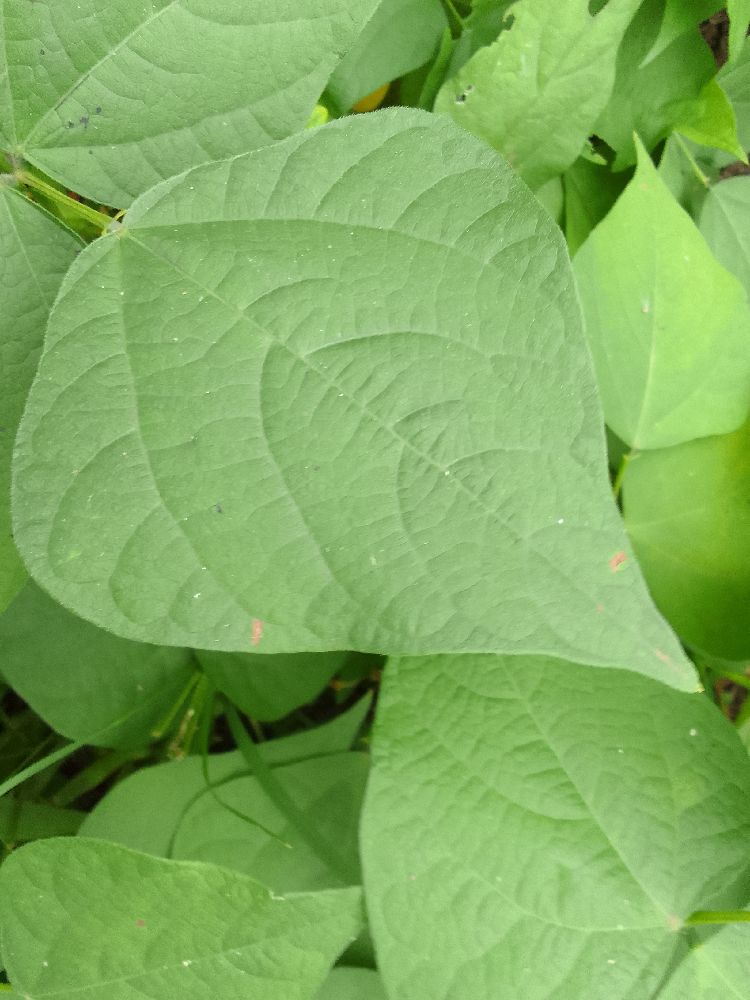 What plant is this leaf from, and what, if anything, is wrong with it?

common bean, healthy
